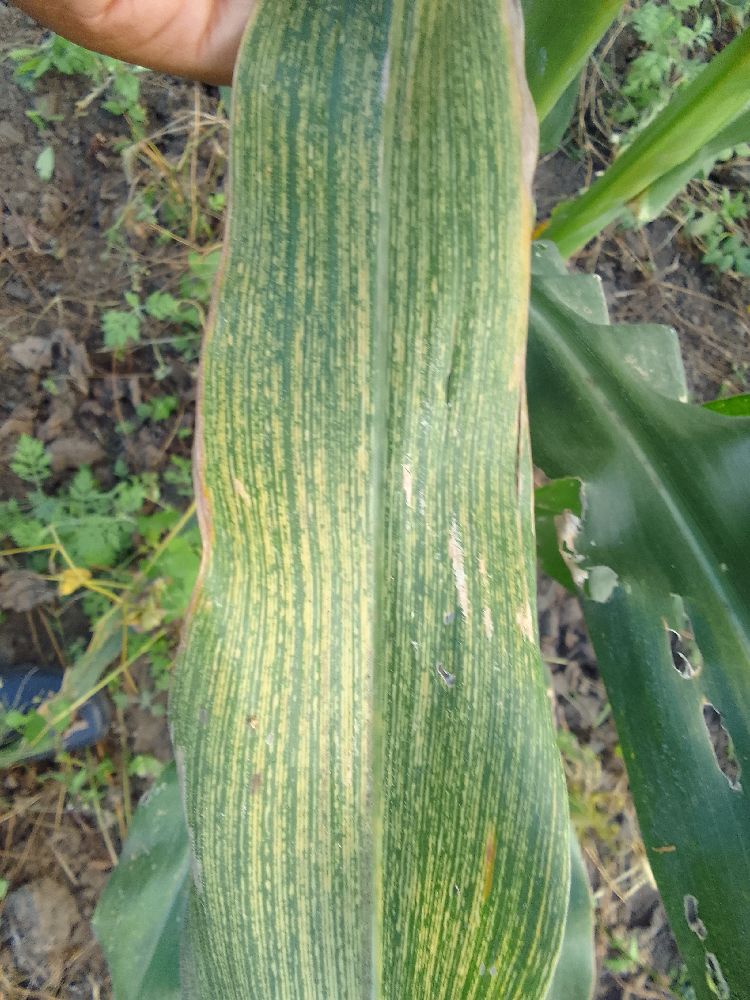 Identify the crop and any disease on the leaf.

maize, maize streak virus
